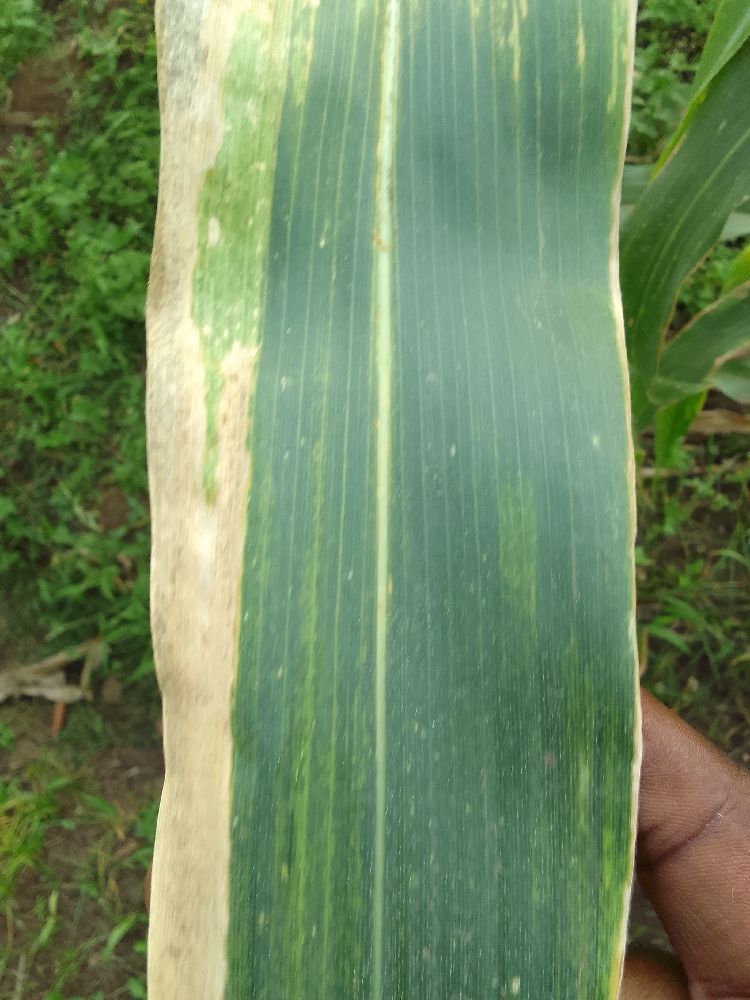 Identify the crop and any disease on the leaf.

maize, maize lethal necrosis
